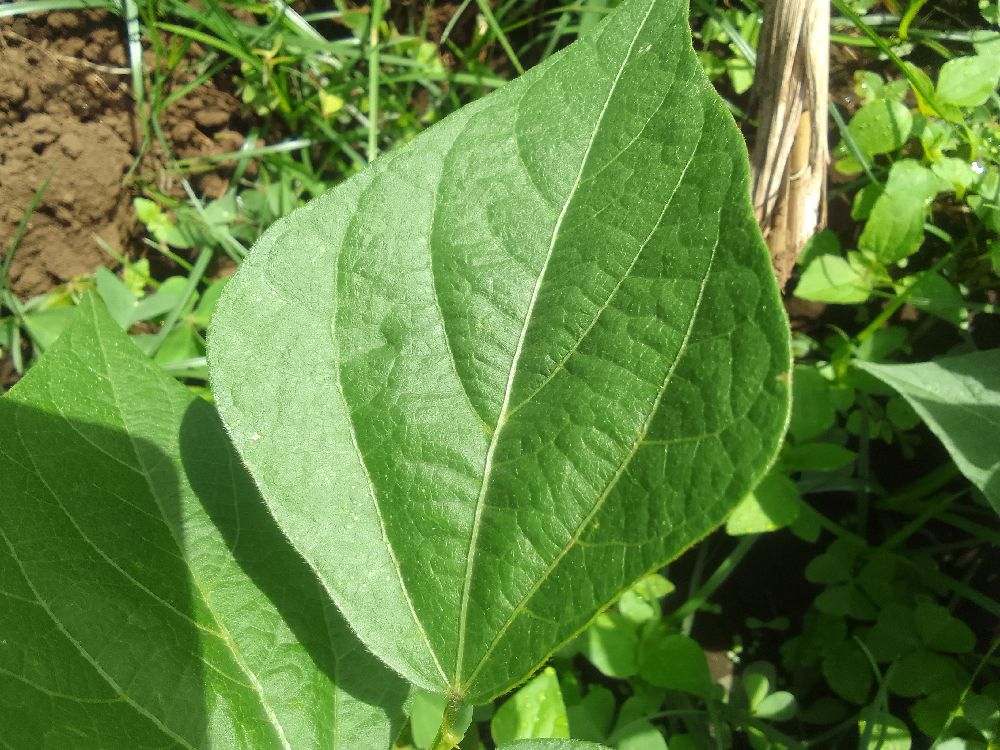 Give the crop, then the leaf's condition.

common bean, healthy
